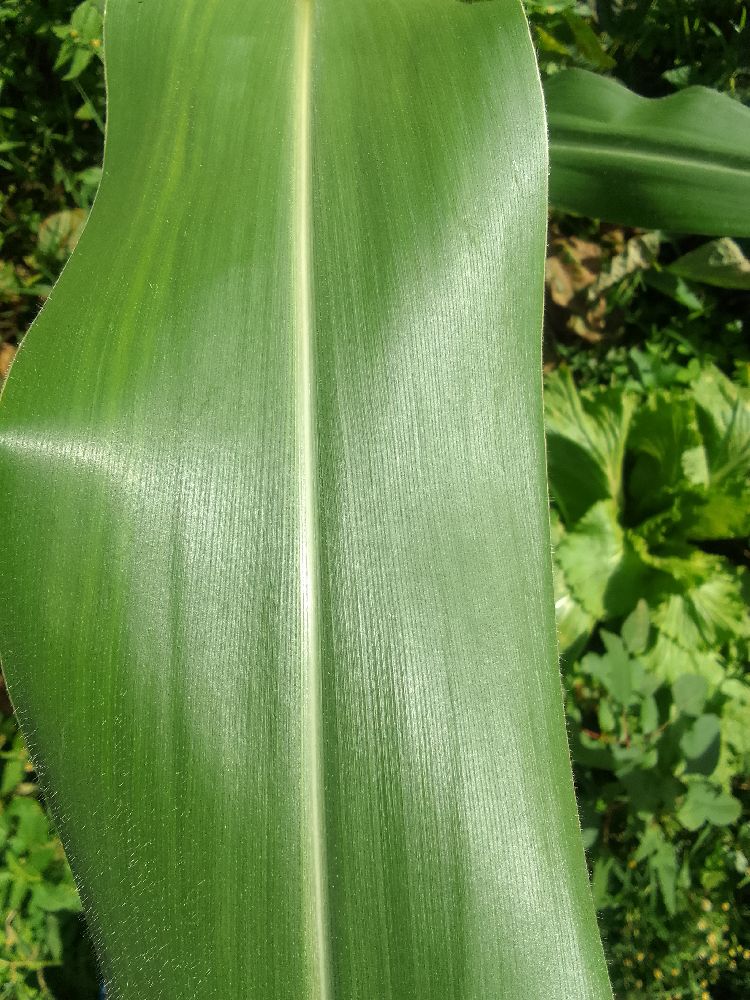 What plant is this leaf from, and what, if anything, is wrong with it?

maize, healthy
